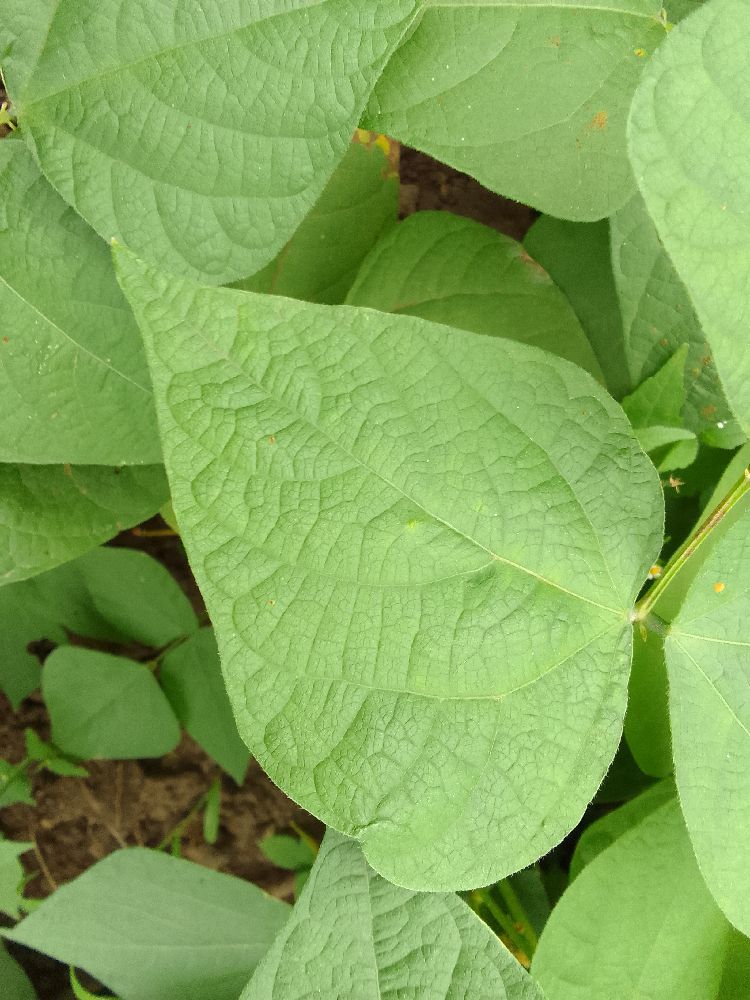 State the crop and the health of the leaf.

common bean, healthy
